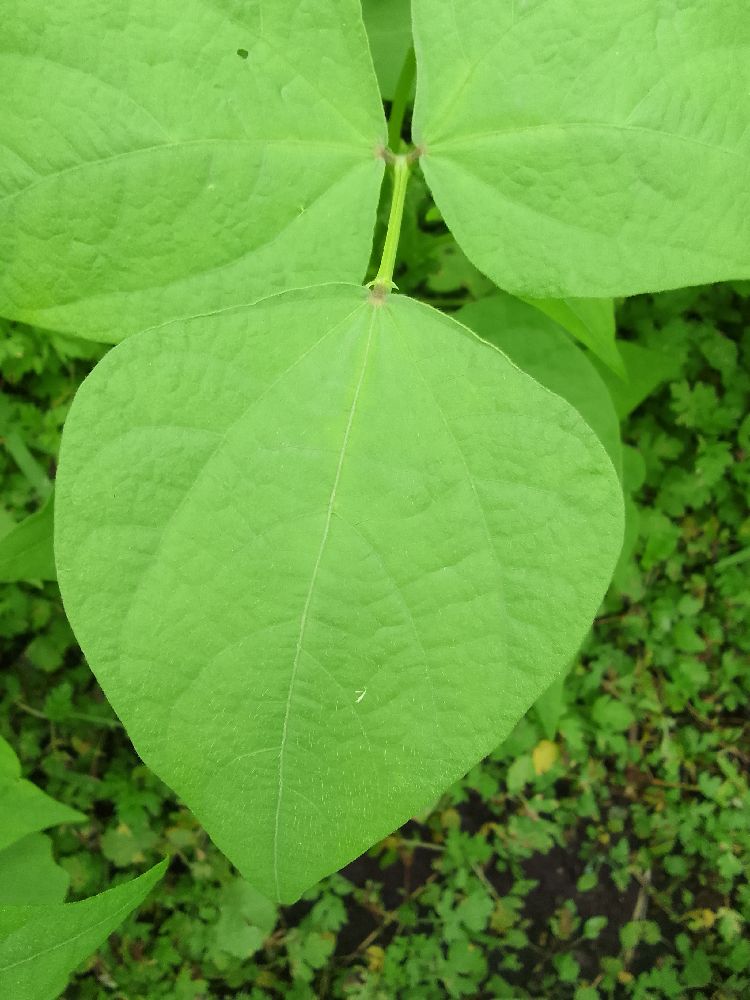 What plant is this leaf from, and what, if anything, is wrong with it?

common bean, healthy
